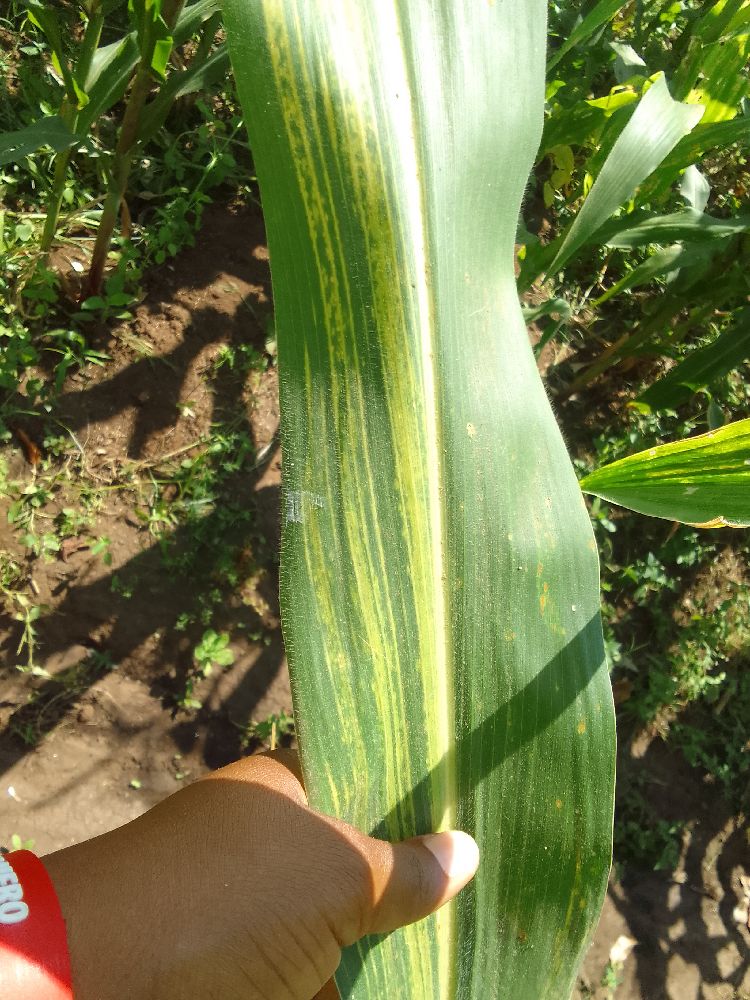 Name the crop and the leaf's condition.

maize, maize lethal necrosis
